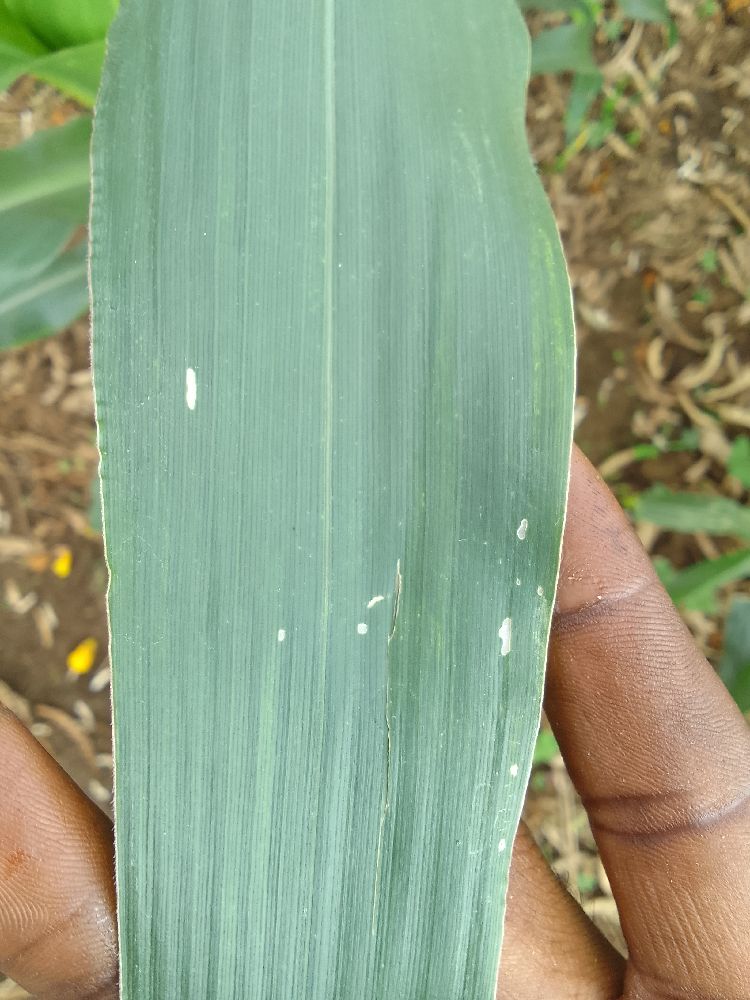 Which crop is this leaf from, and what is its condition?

maize, healthy
